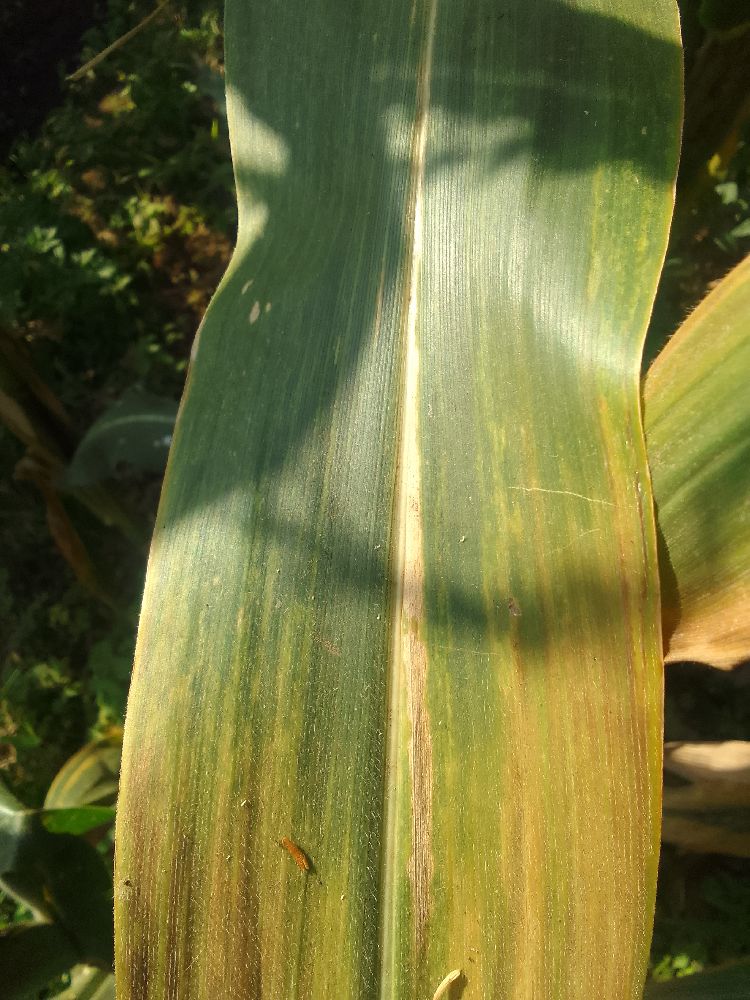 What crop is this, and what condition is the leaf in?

maize, maize lethal necrosis
